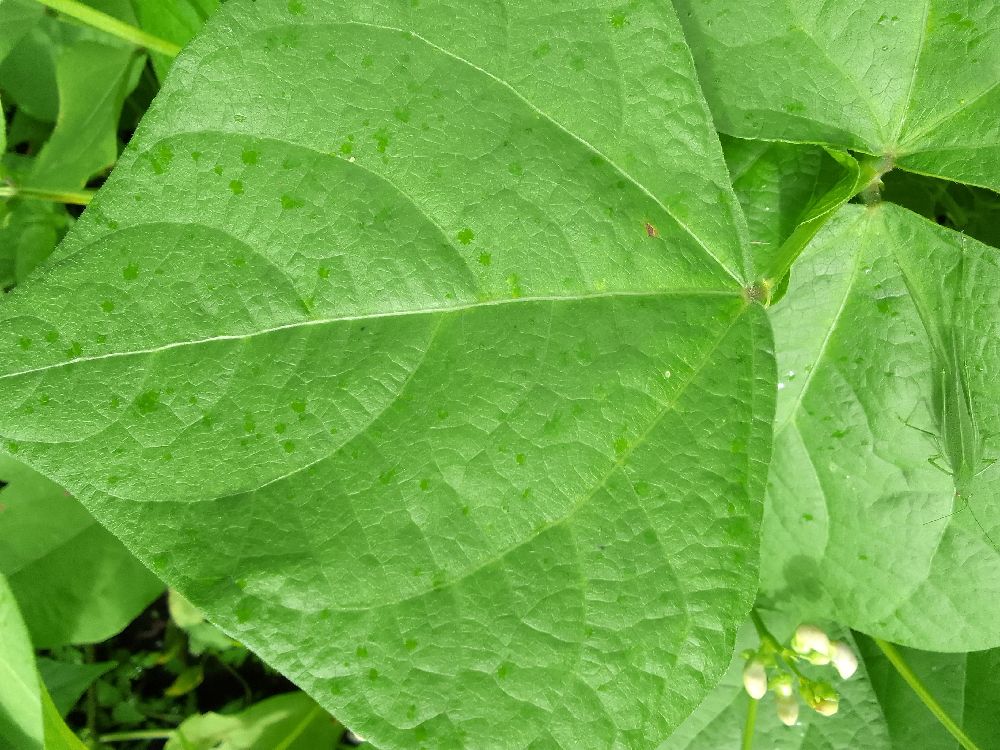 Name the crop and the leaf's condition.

common bean, healthy
